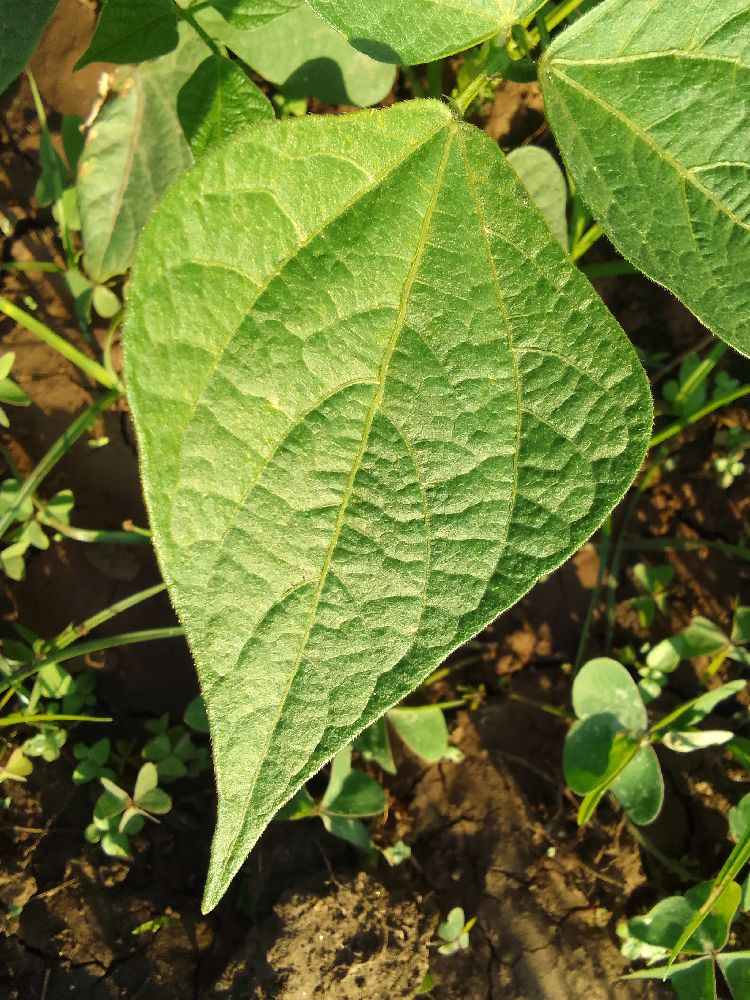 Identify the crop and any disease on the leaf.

common bean, healthy
